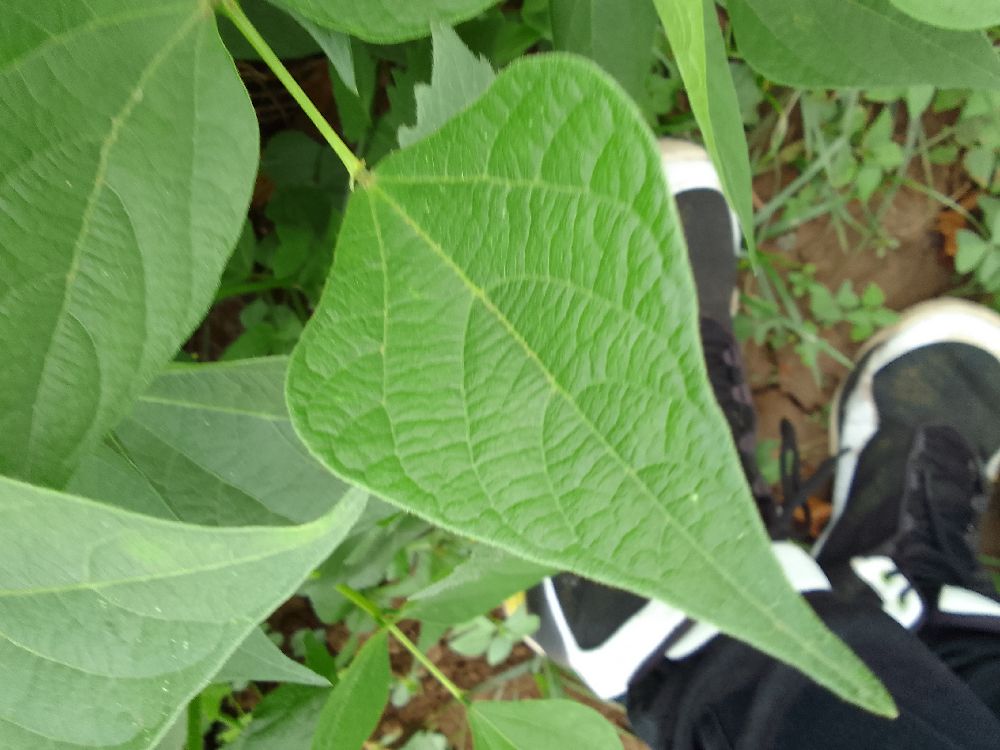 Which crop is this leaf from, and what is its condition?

common bean, healthy
